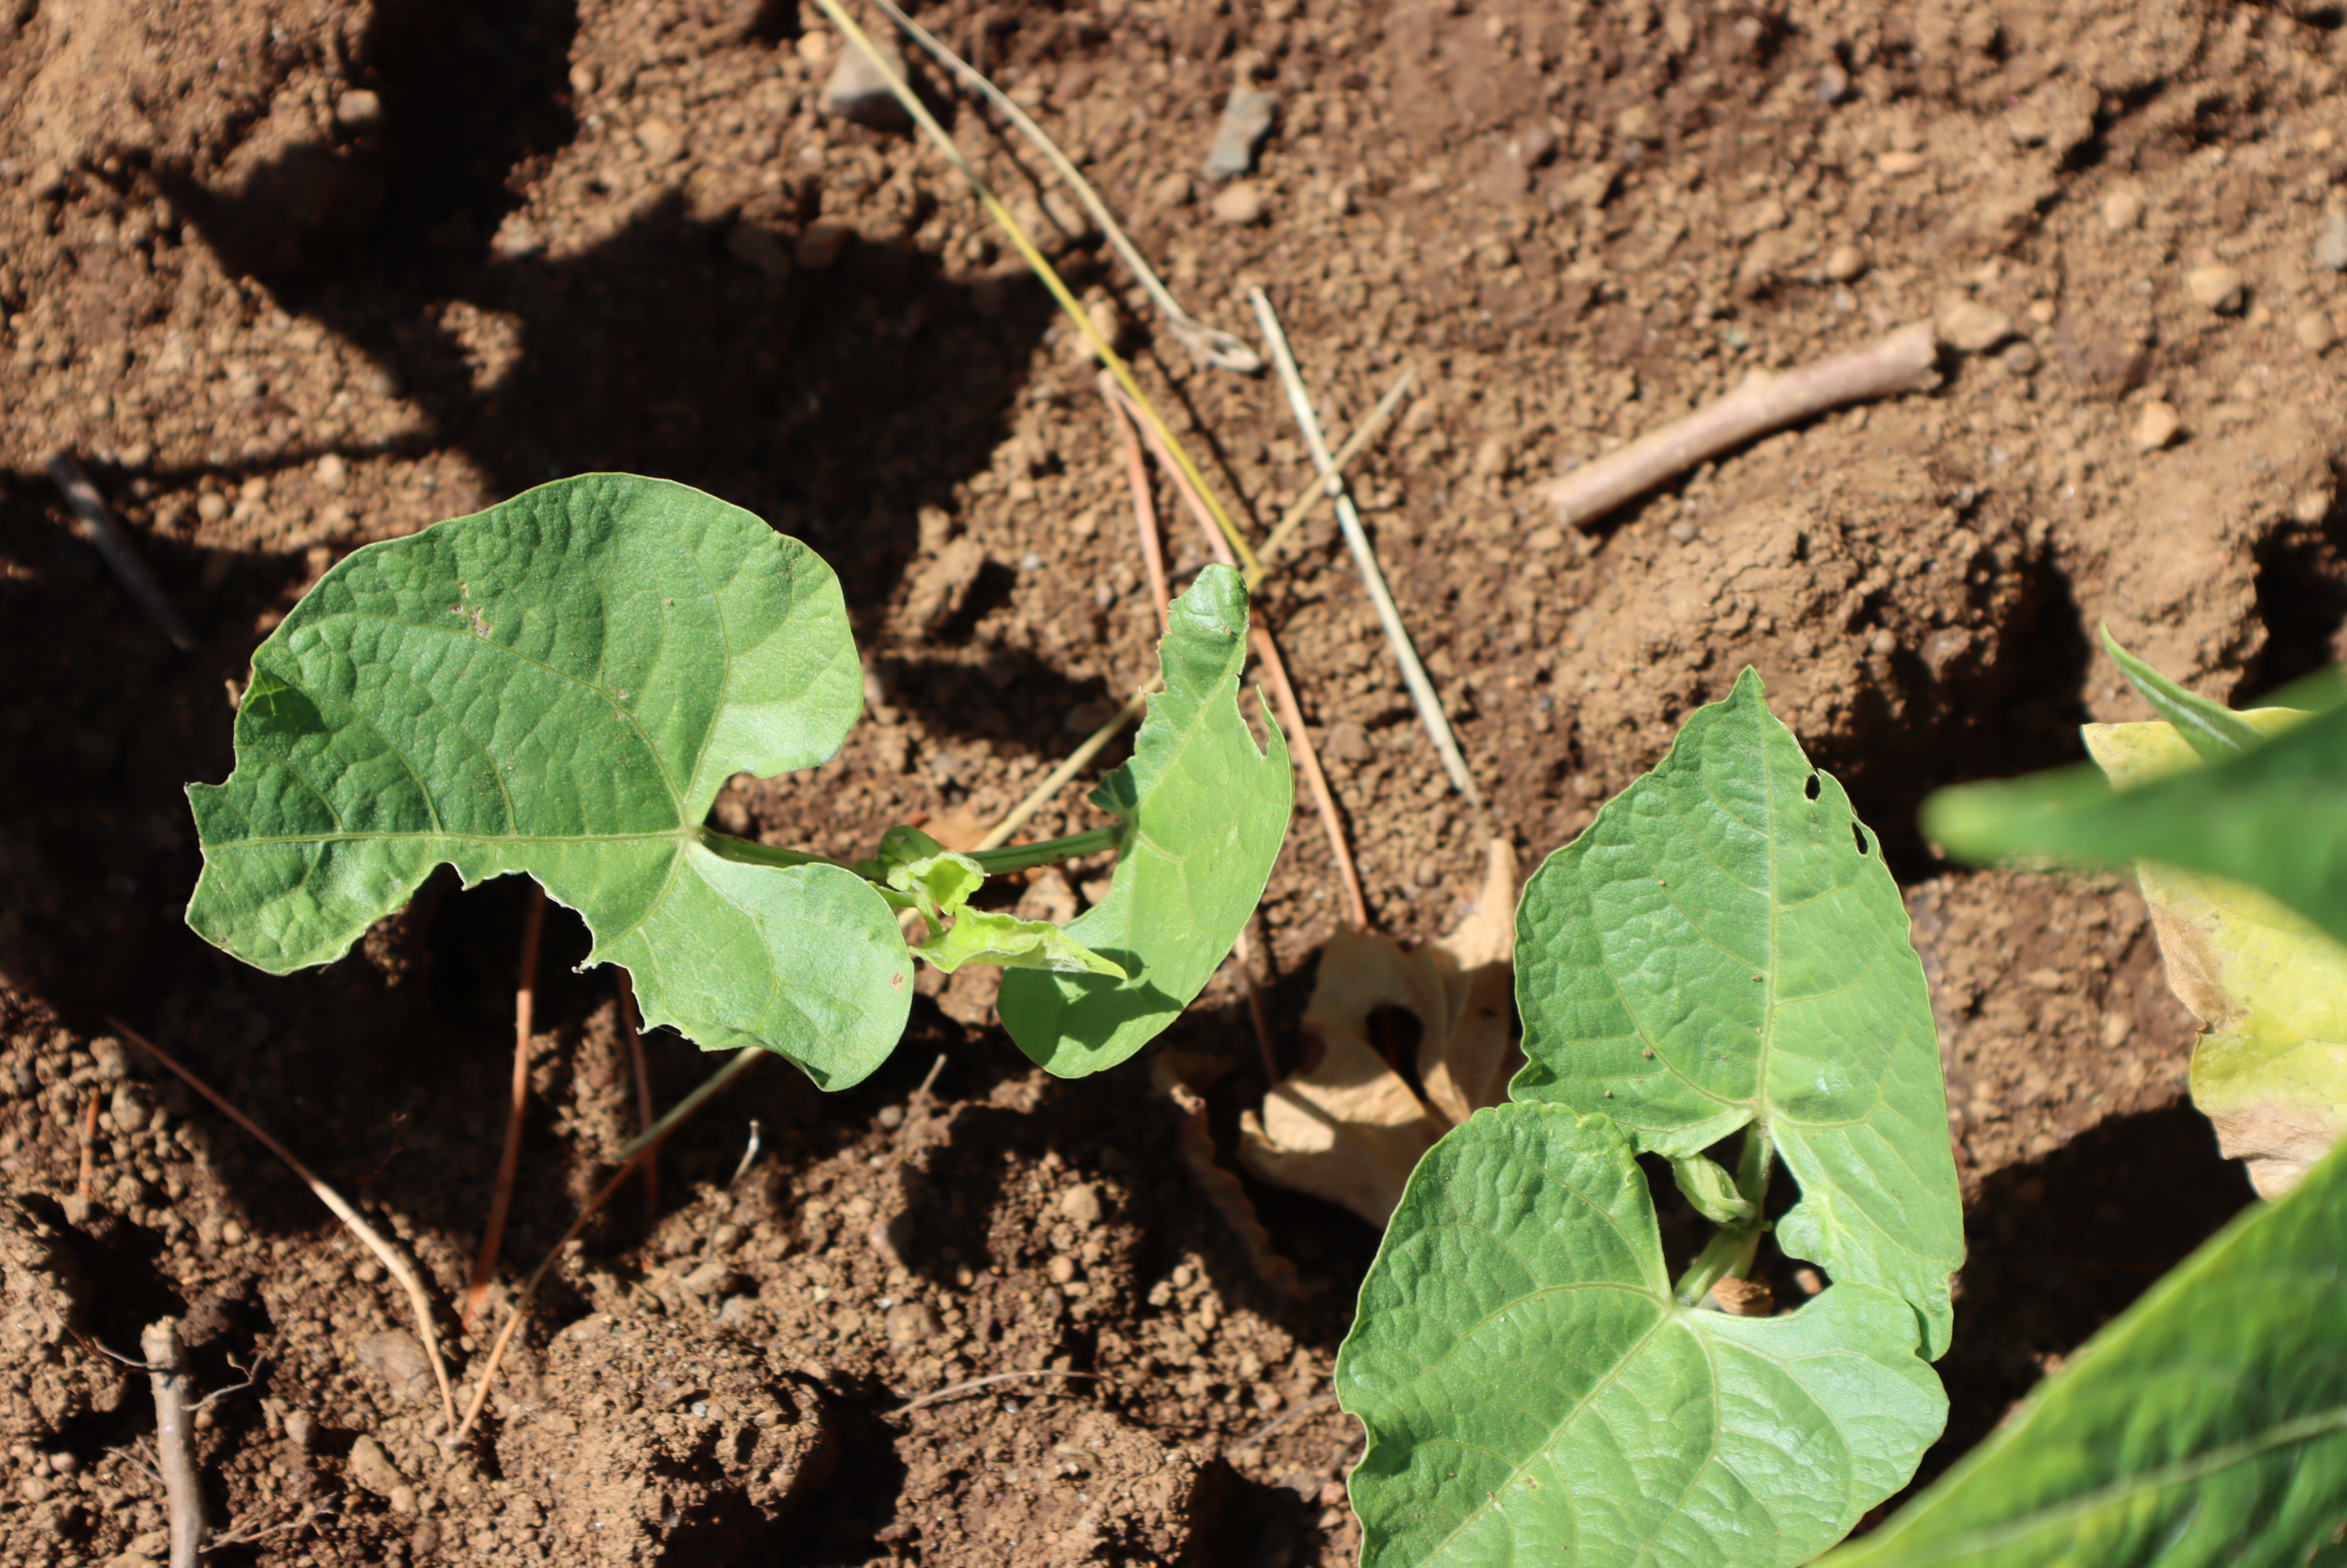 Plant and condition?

peas, phytophagous
